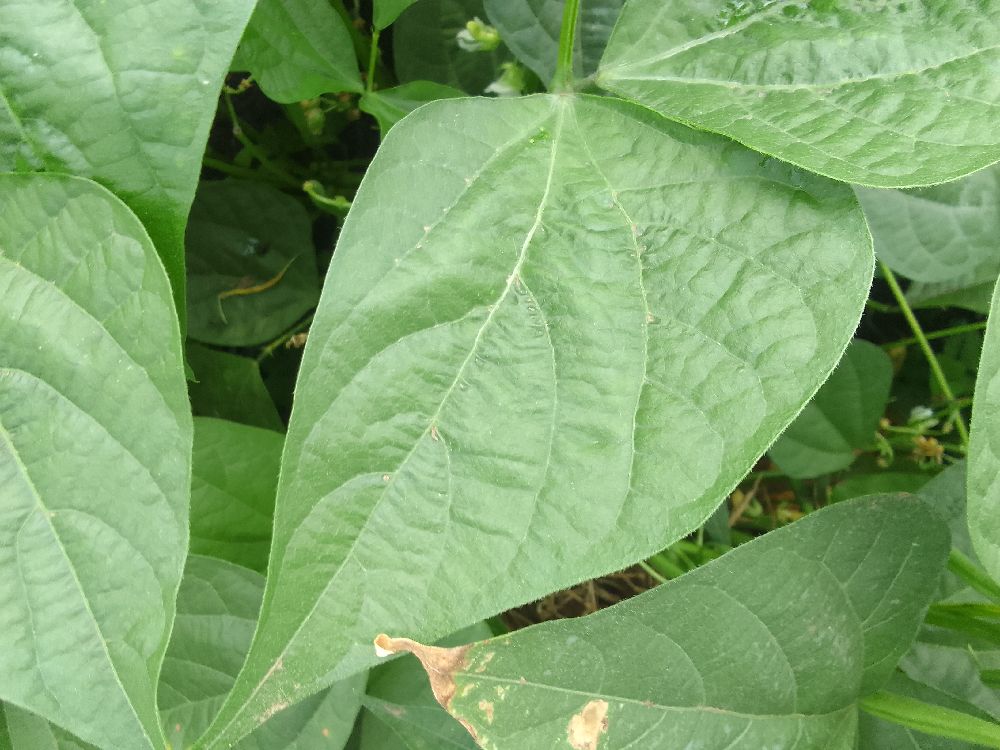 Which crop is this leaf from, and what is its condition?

common bean, healthy
